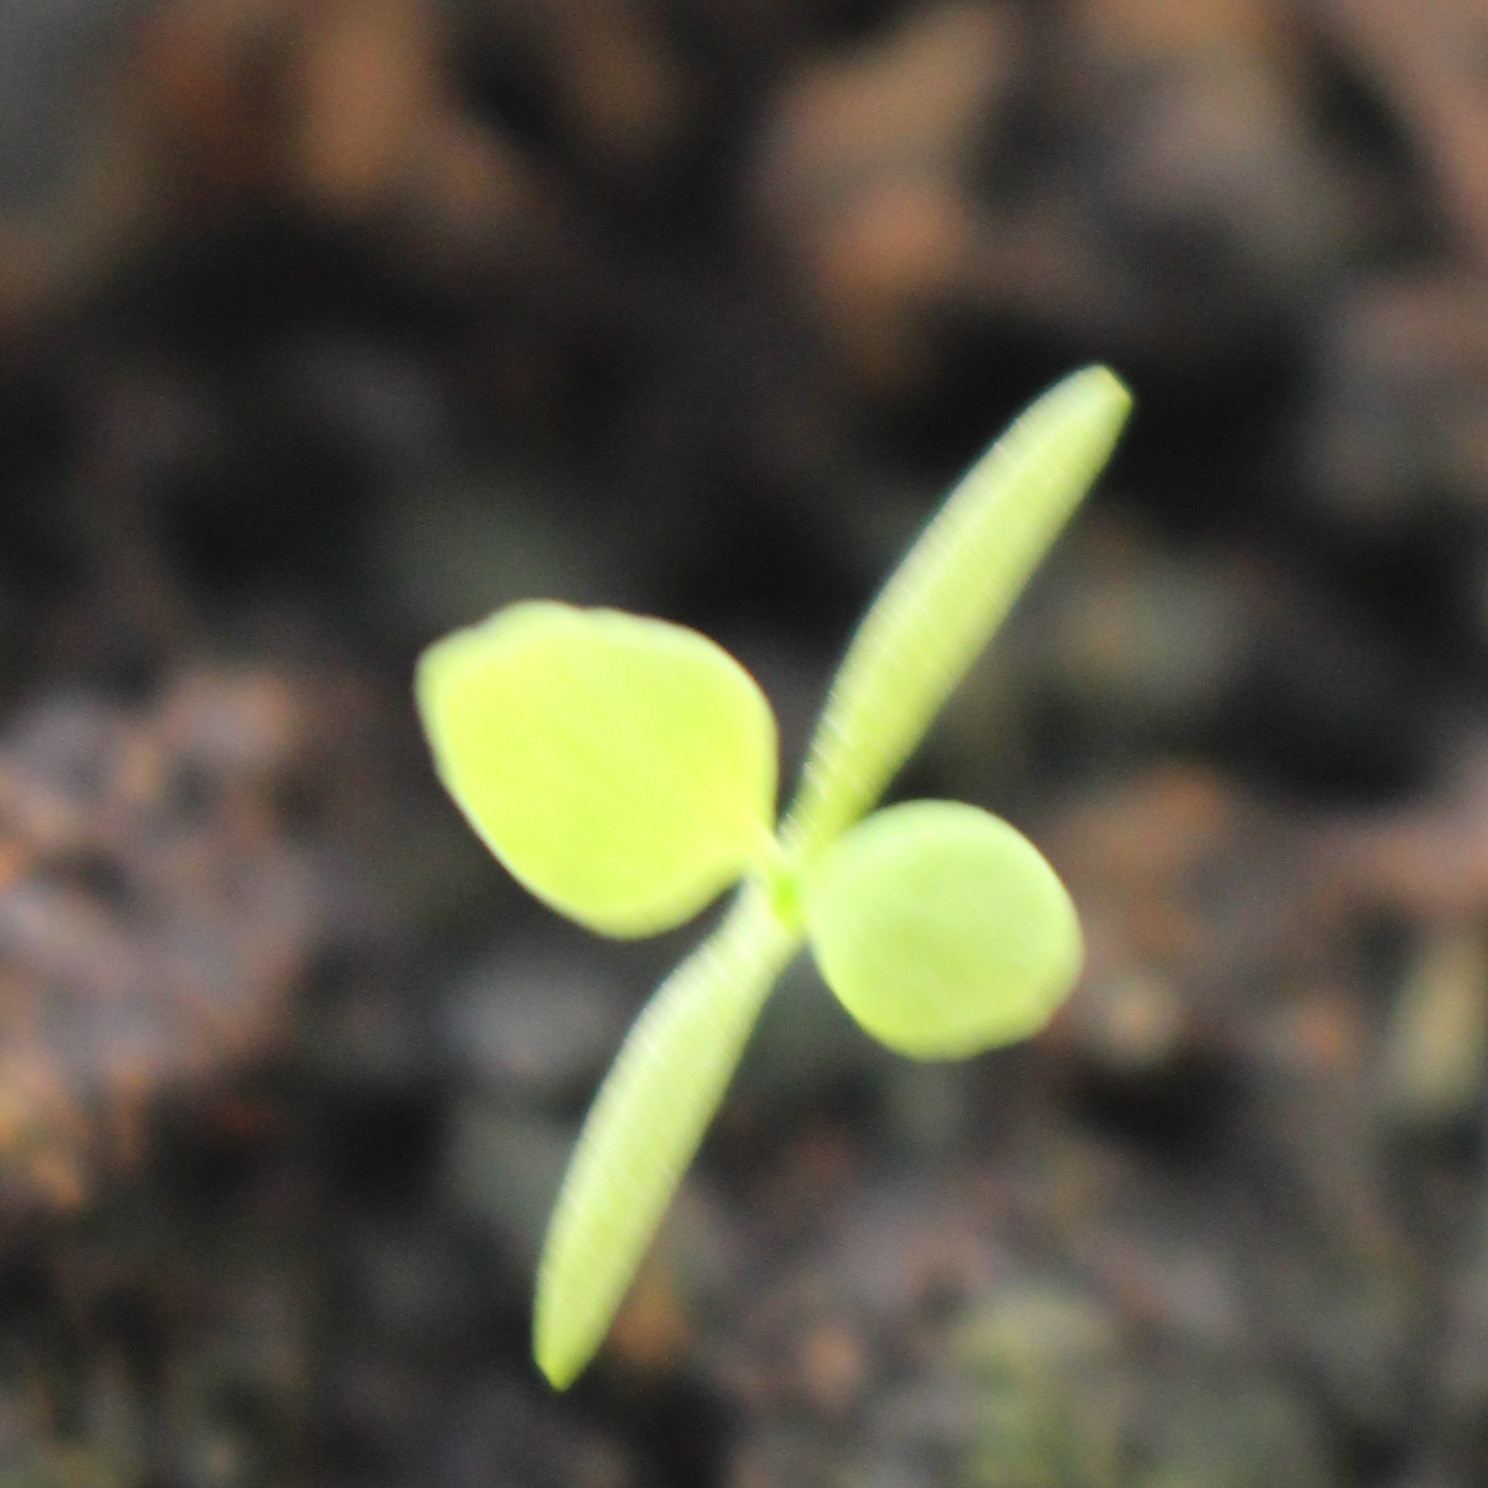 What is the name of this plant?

Papaver rhoeas
